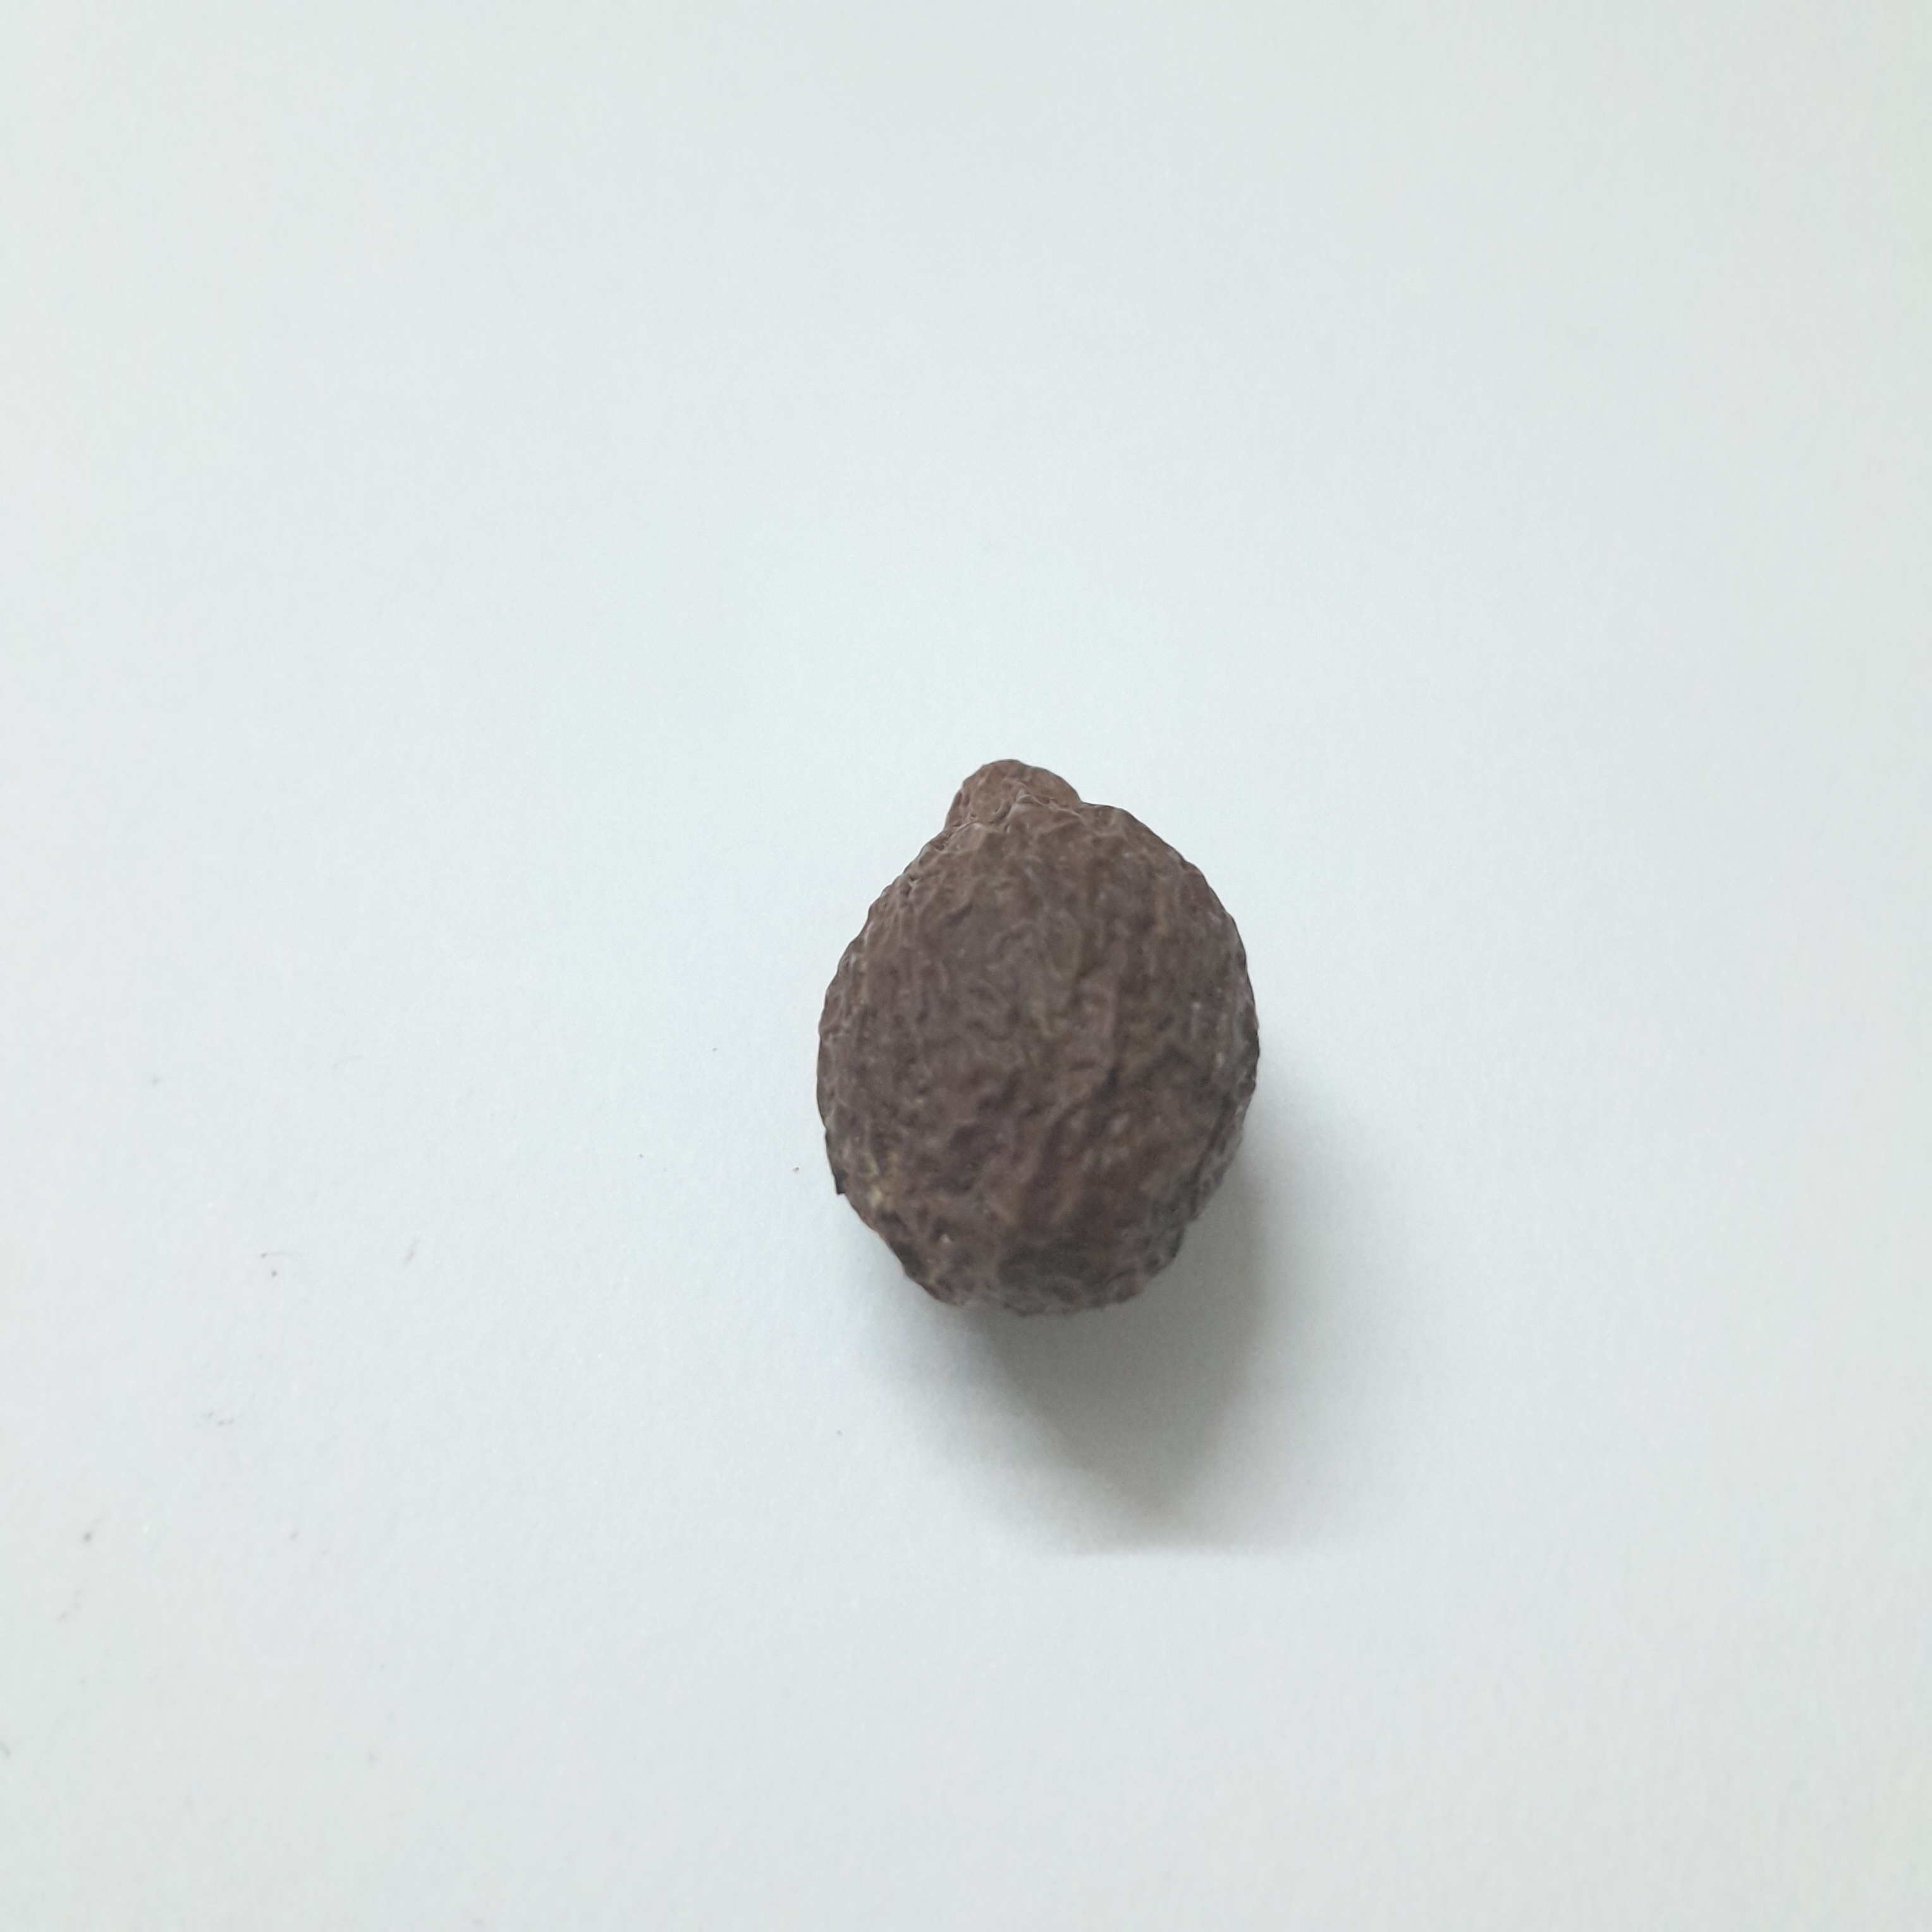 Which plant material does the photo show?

niranjanphal
